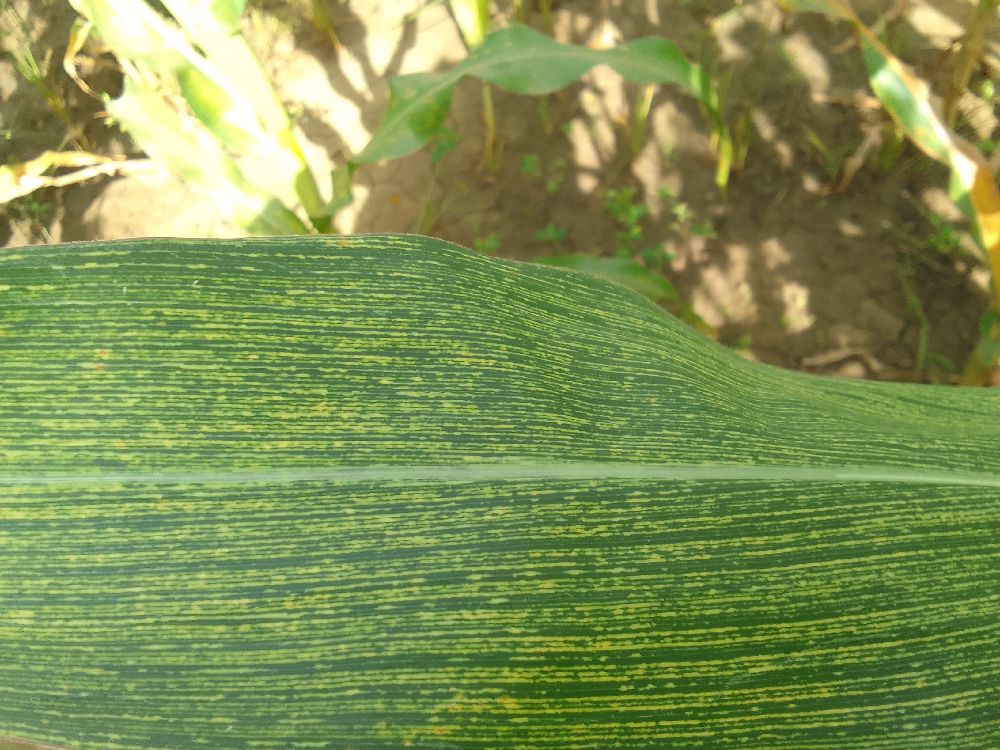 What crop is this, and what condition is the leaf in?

maize, maize streak virus
